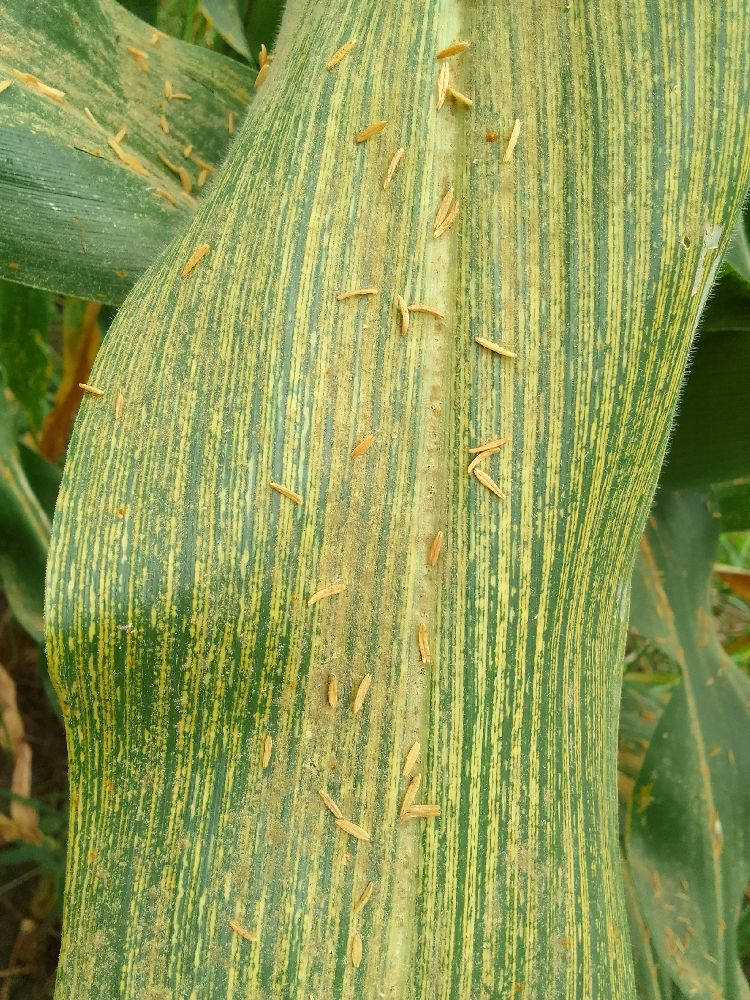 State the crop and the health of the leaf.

maize, maize streak virus
